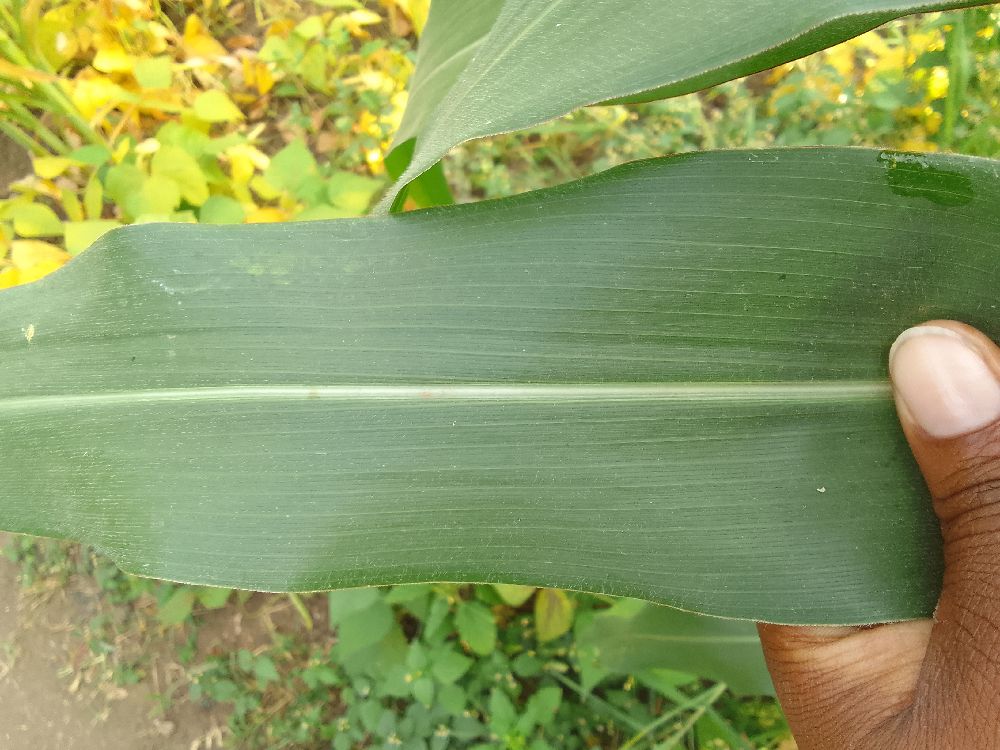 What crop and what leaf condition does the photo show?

maize, healthy
